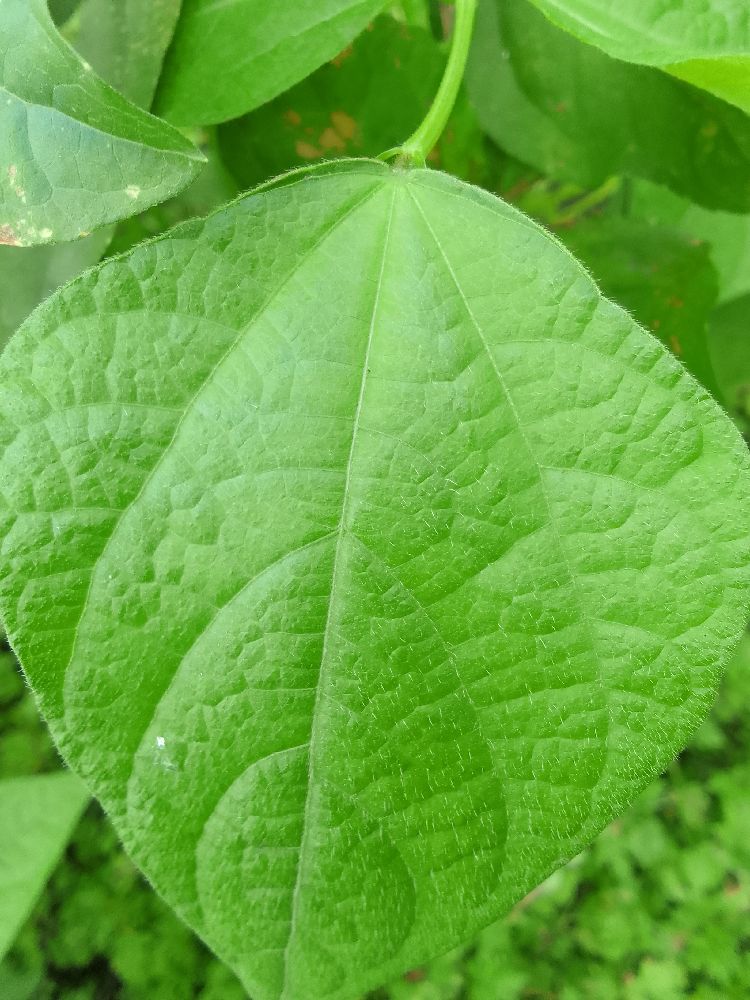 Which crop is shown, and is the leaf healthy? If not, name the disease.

common bean, healthy
